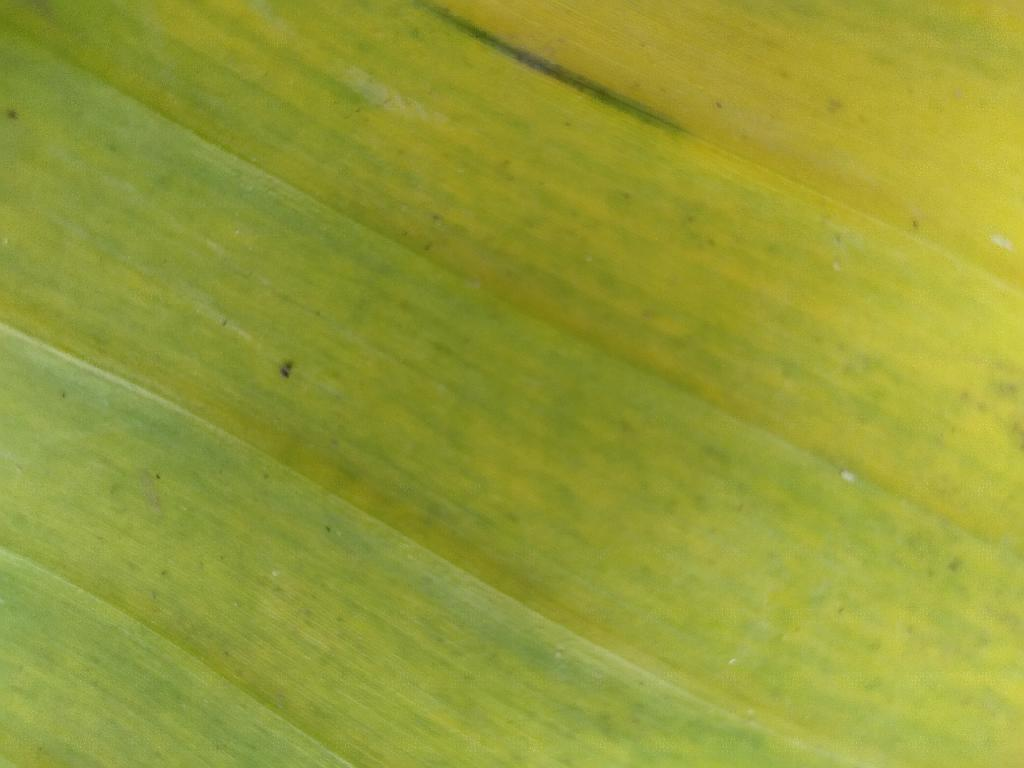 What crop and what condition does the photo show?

banana, fusarium wilt race 1
